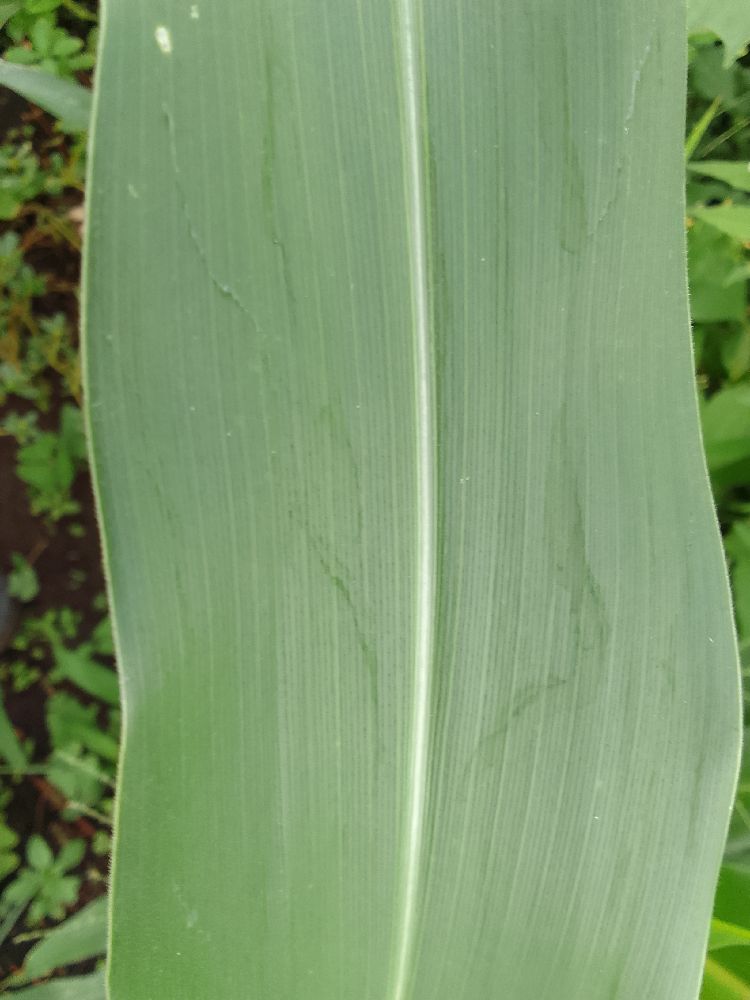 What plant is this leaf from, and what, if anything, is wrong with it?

maize, healthy
